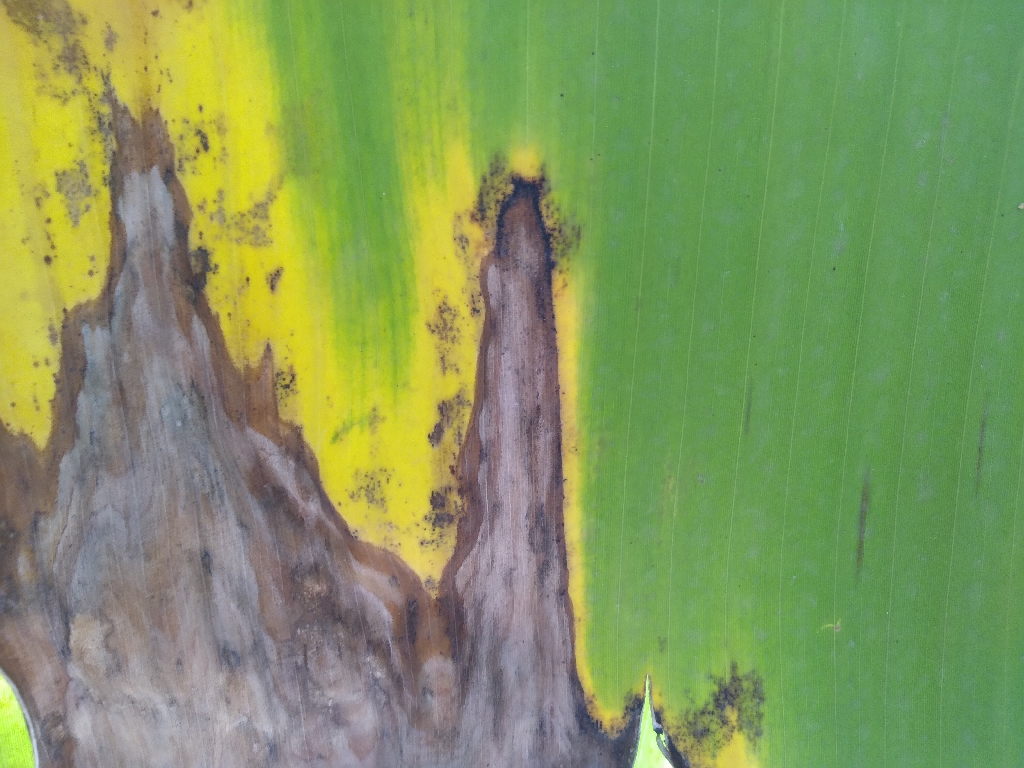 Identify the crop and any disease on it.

banana, black sigatoka
